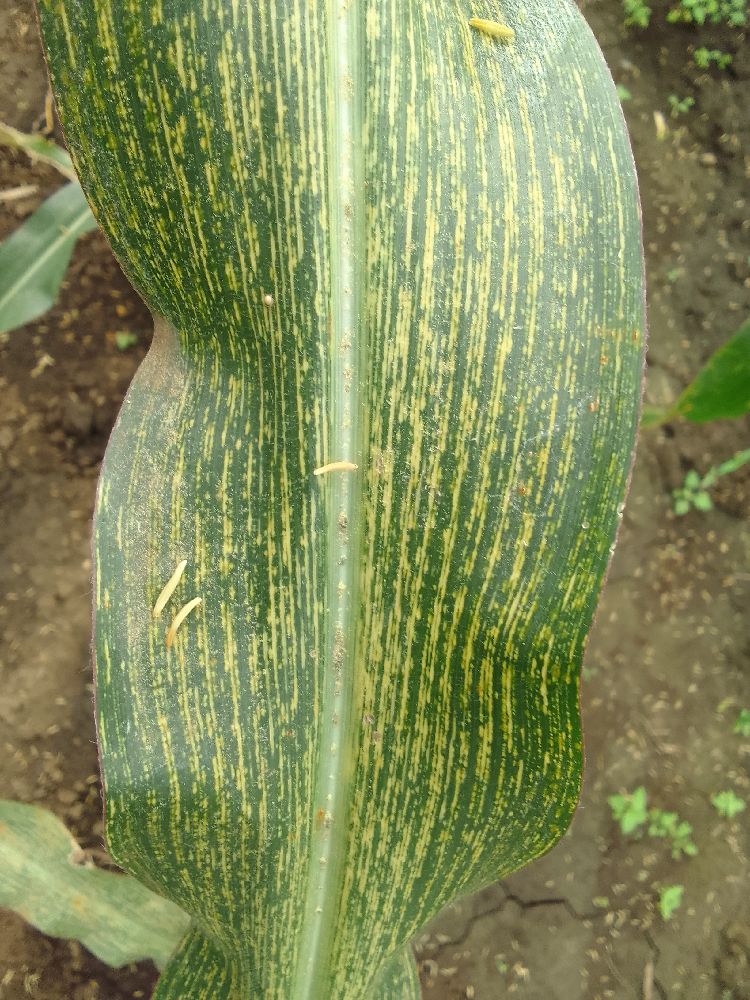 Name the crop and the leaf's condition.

maize, maize streak virus
